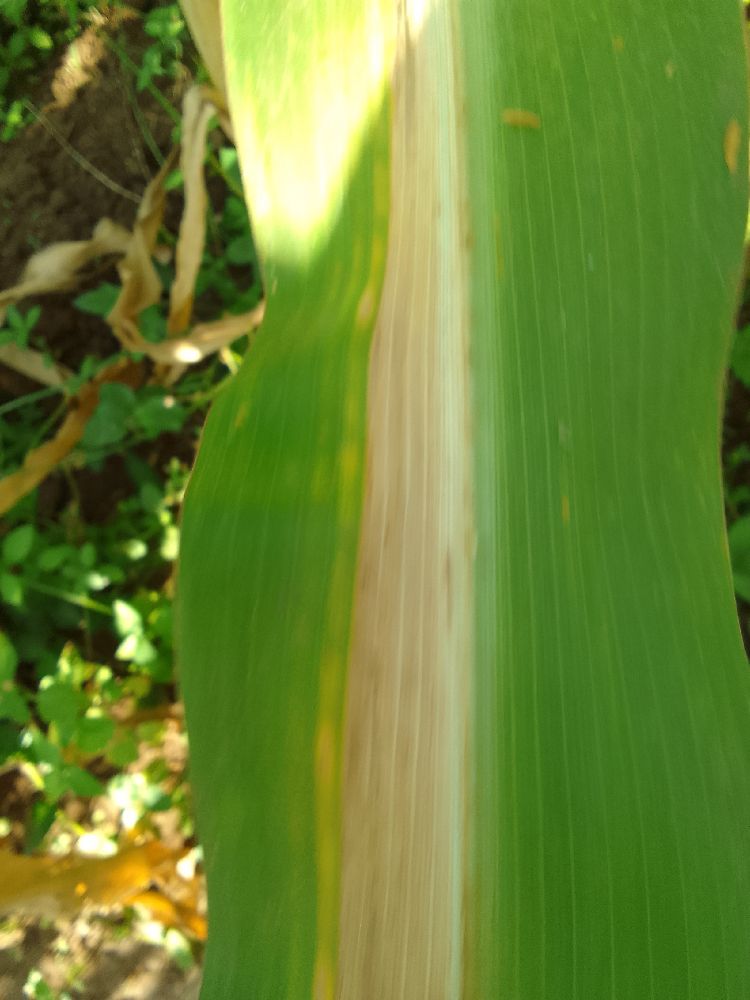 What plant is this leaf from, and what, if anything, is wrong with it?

maize, maize lethal necrosis
